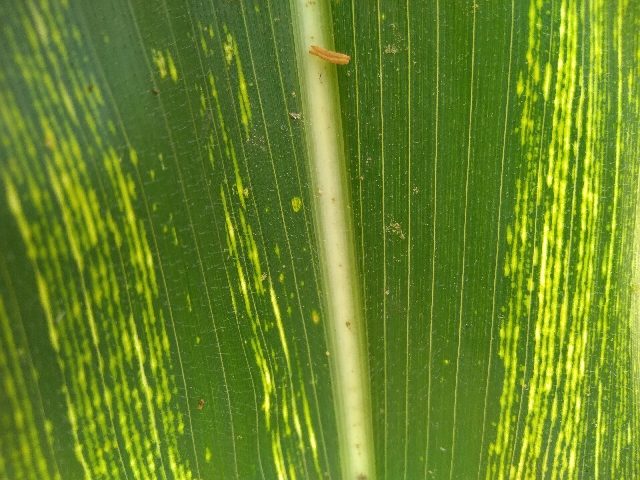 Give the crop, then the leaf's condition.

maize, maize streak virus
